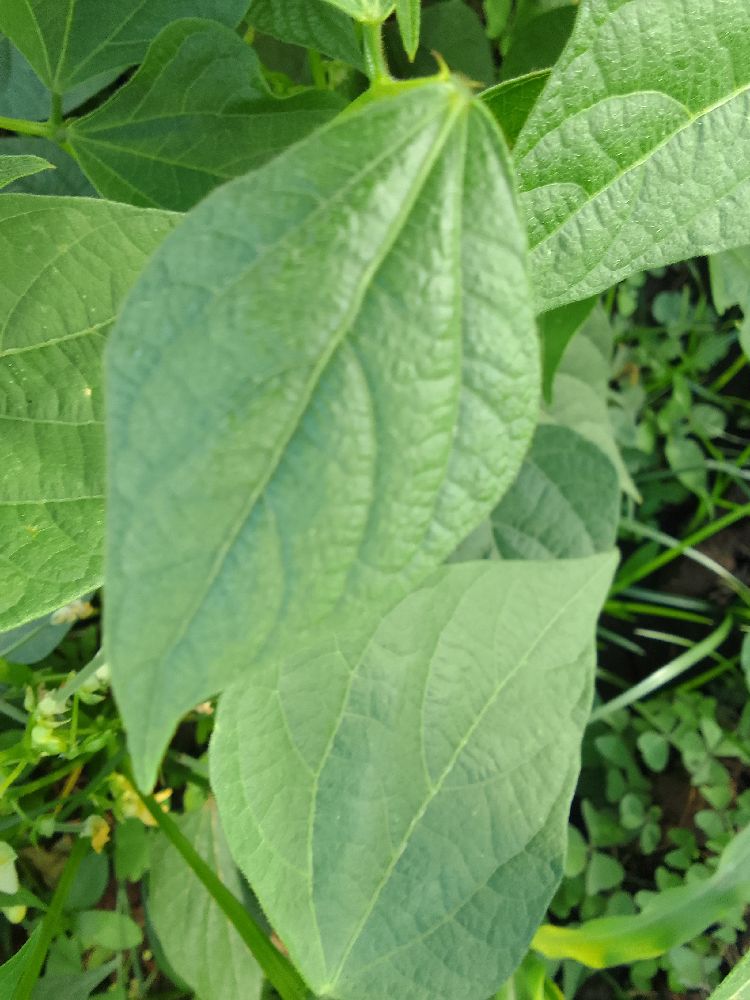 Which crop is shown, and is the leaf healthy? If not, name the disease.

common bean, healthy
